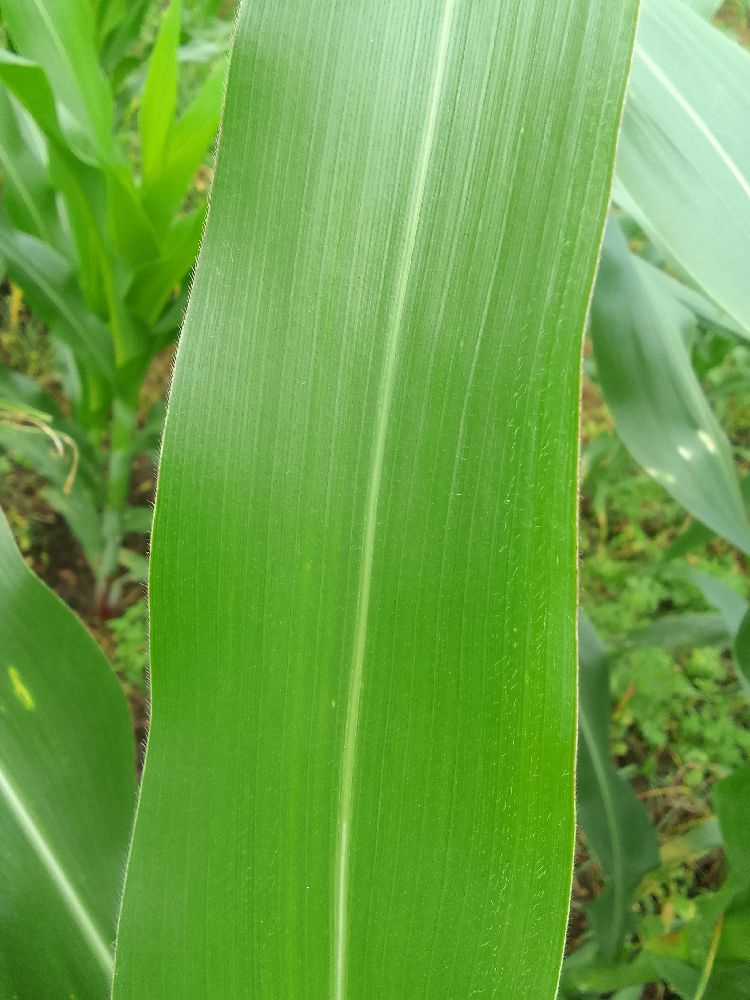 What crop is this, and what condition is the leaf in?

maize, healthy
